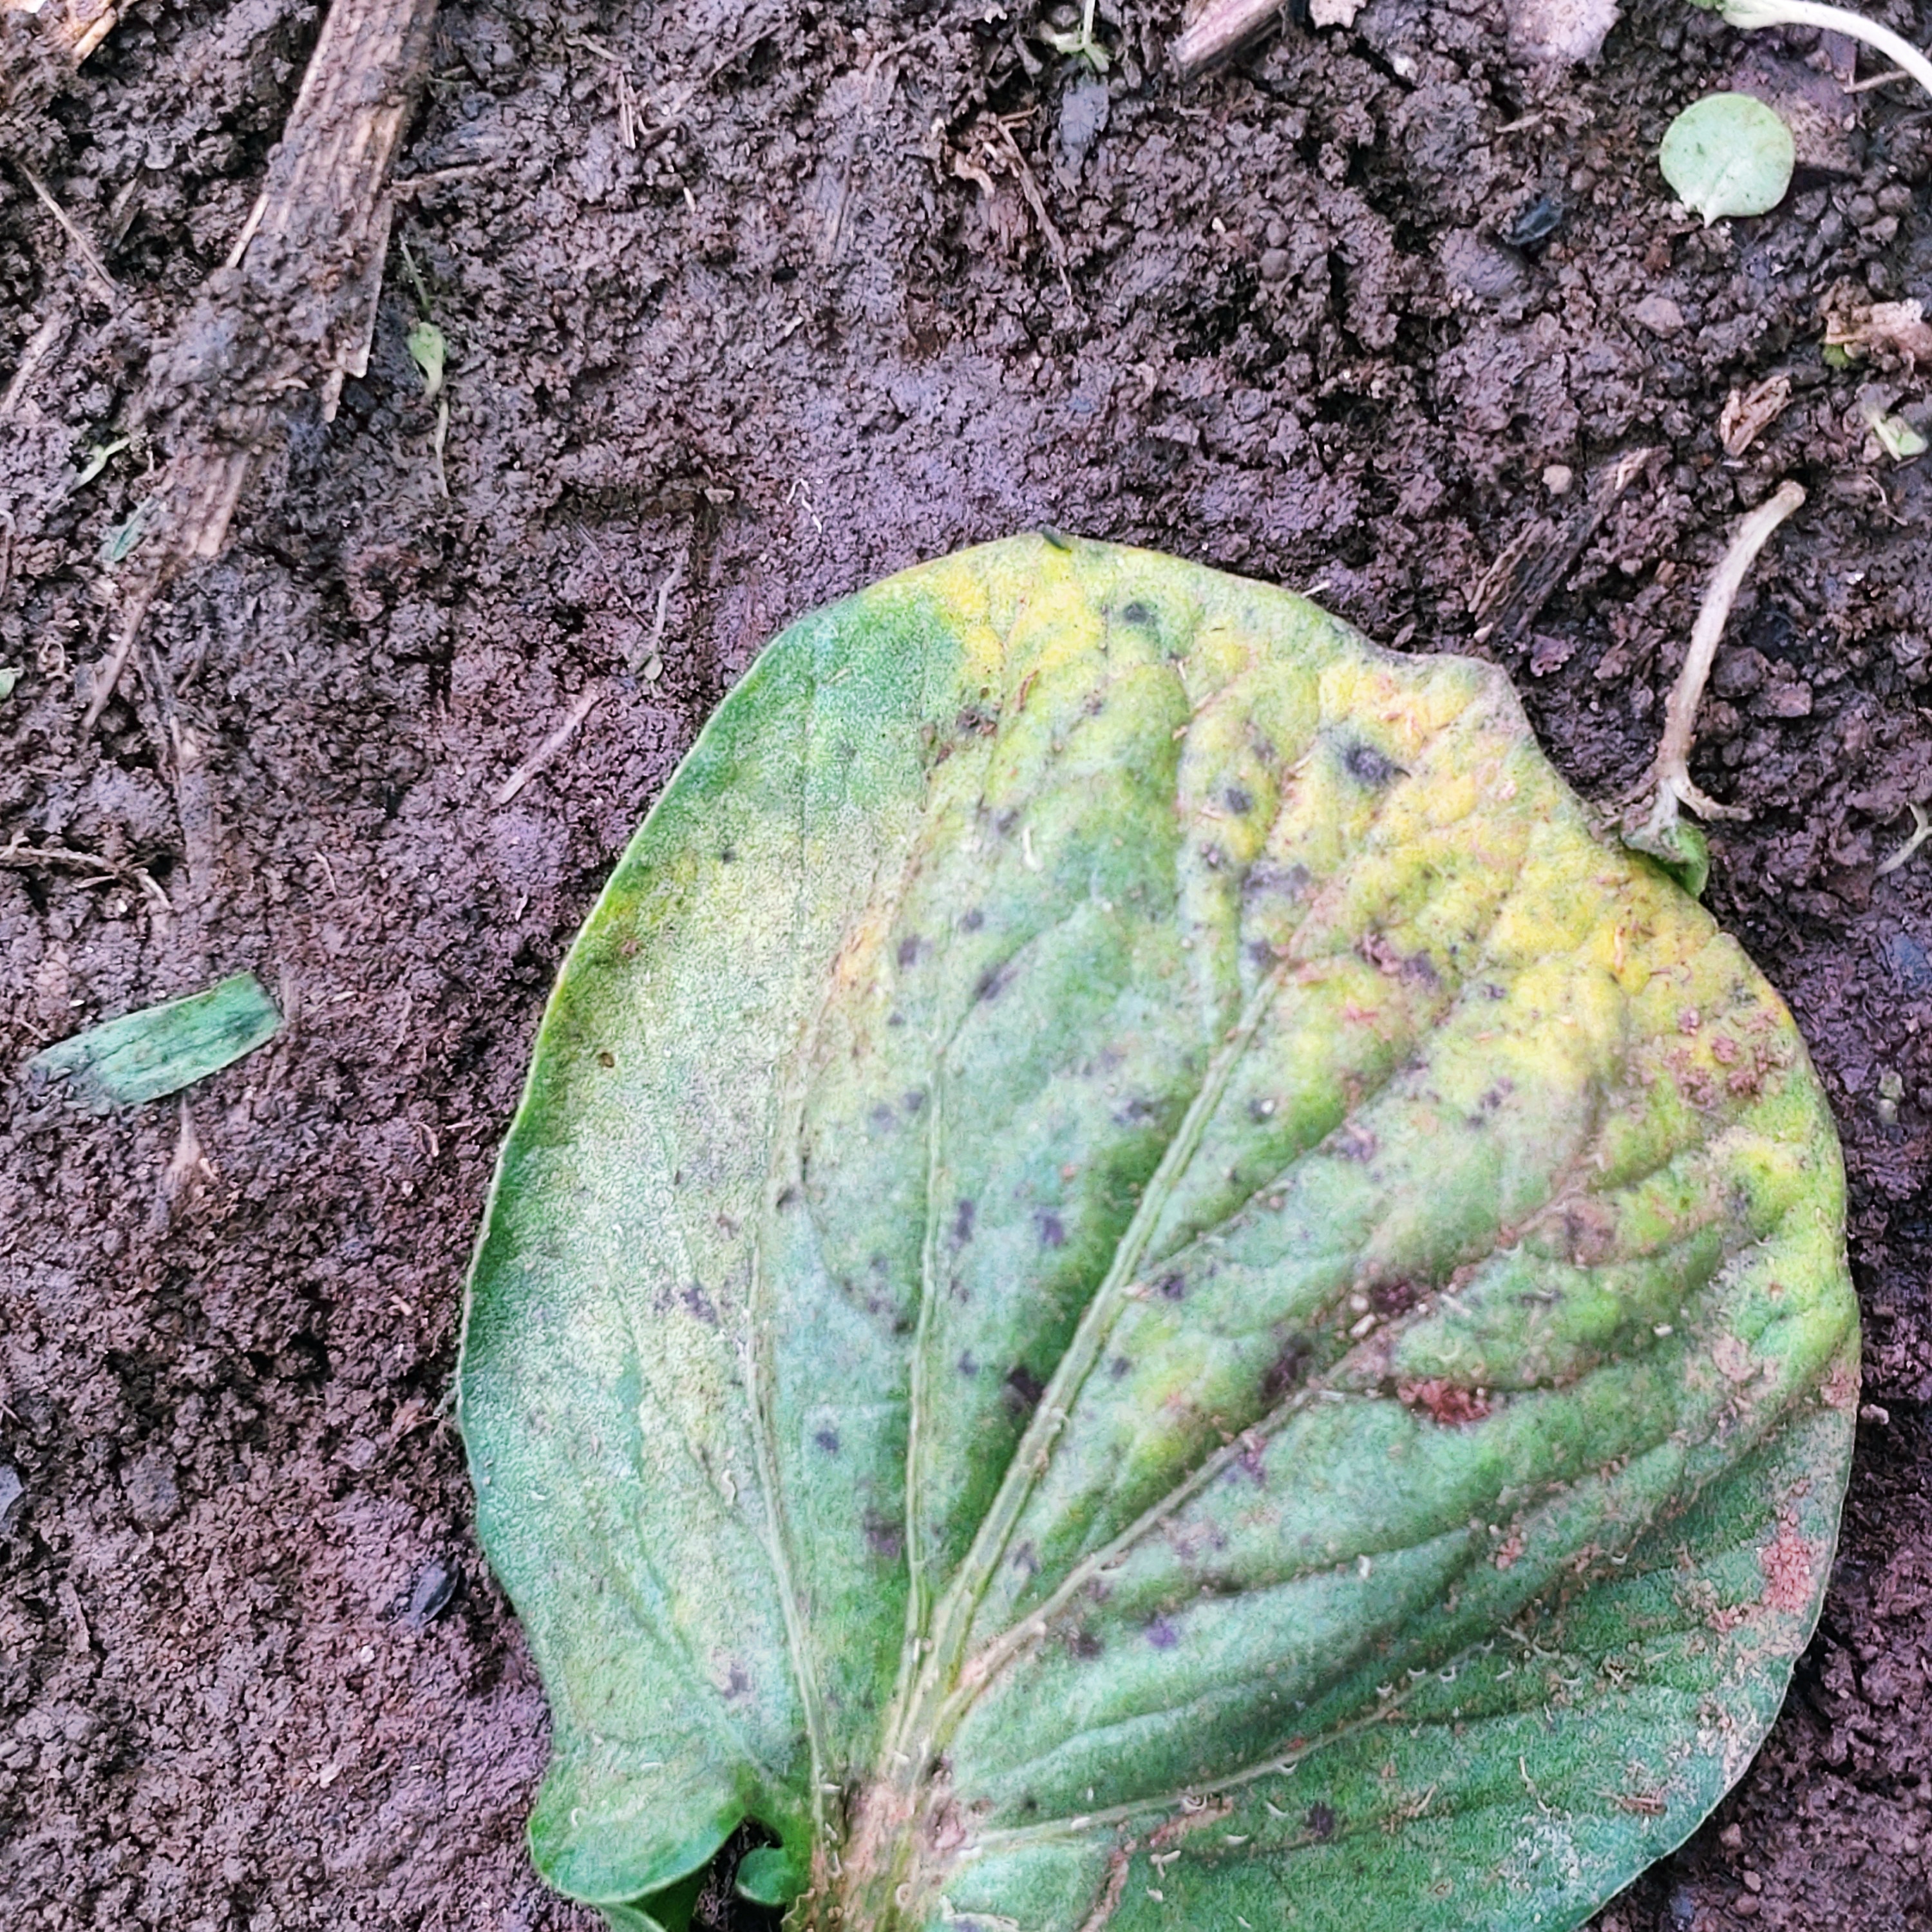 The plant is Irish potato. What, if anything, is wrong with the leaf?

late blight
